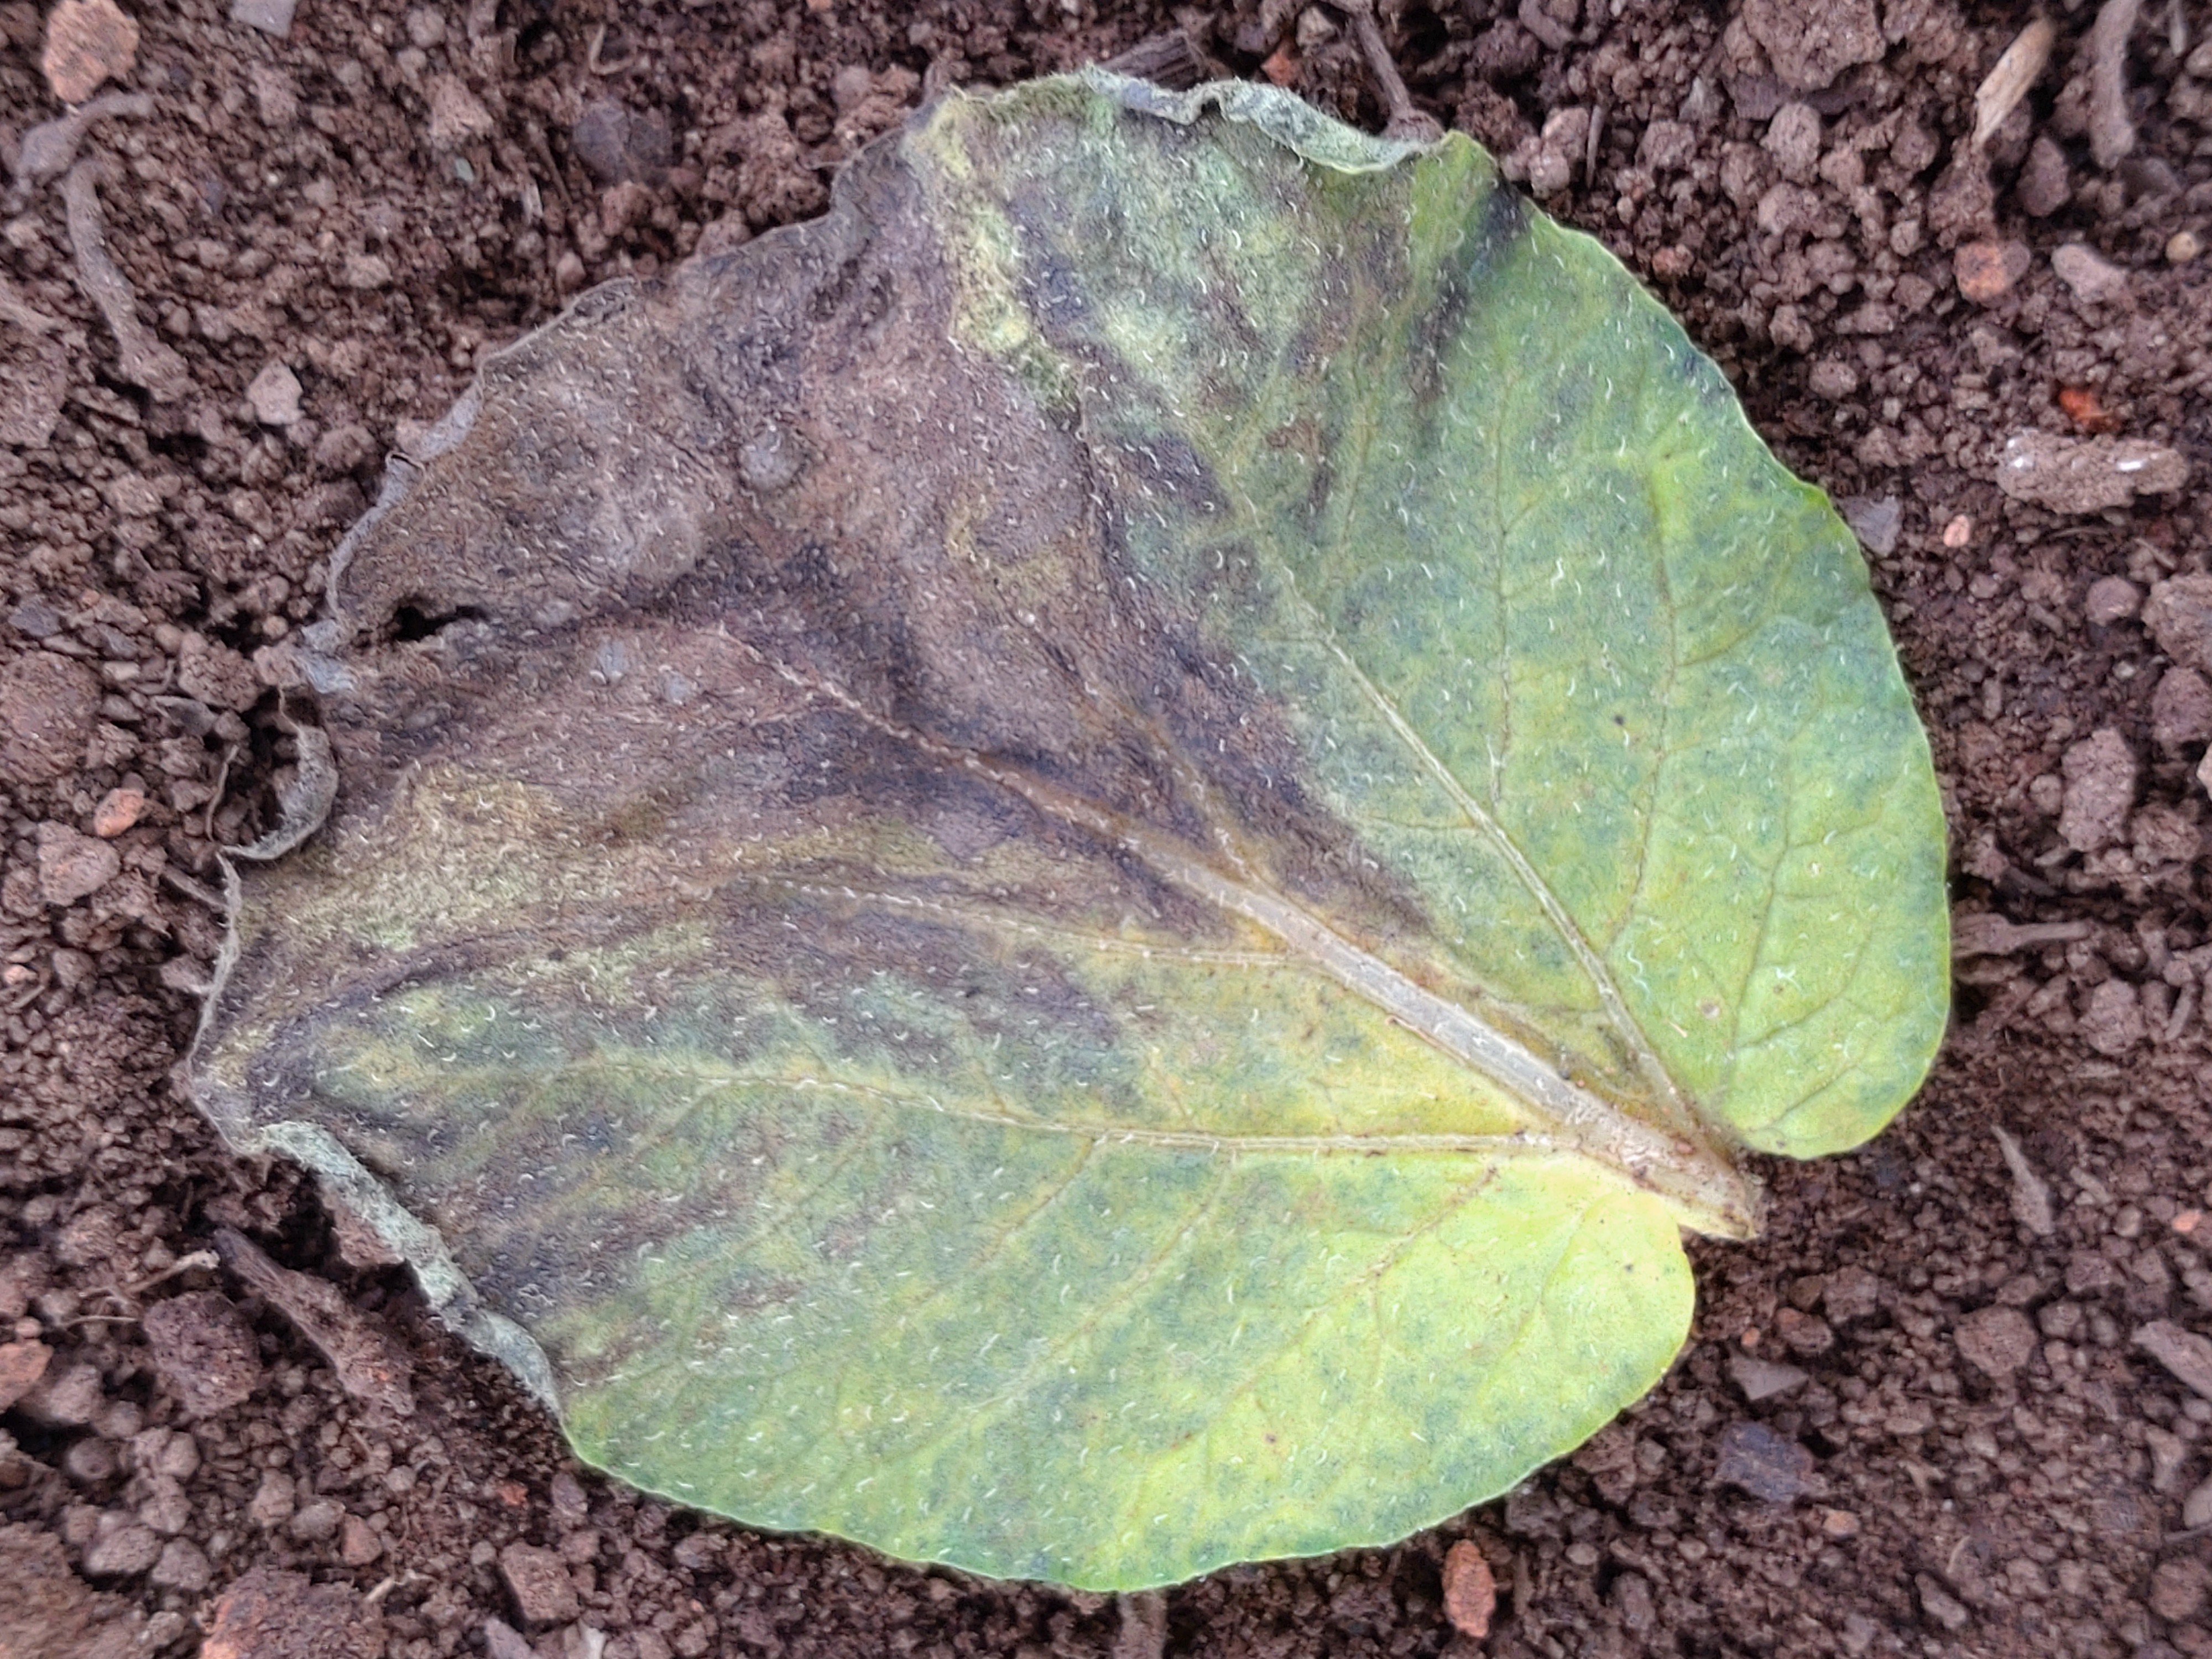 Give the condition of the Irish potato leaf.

late blight
